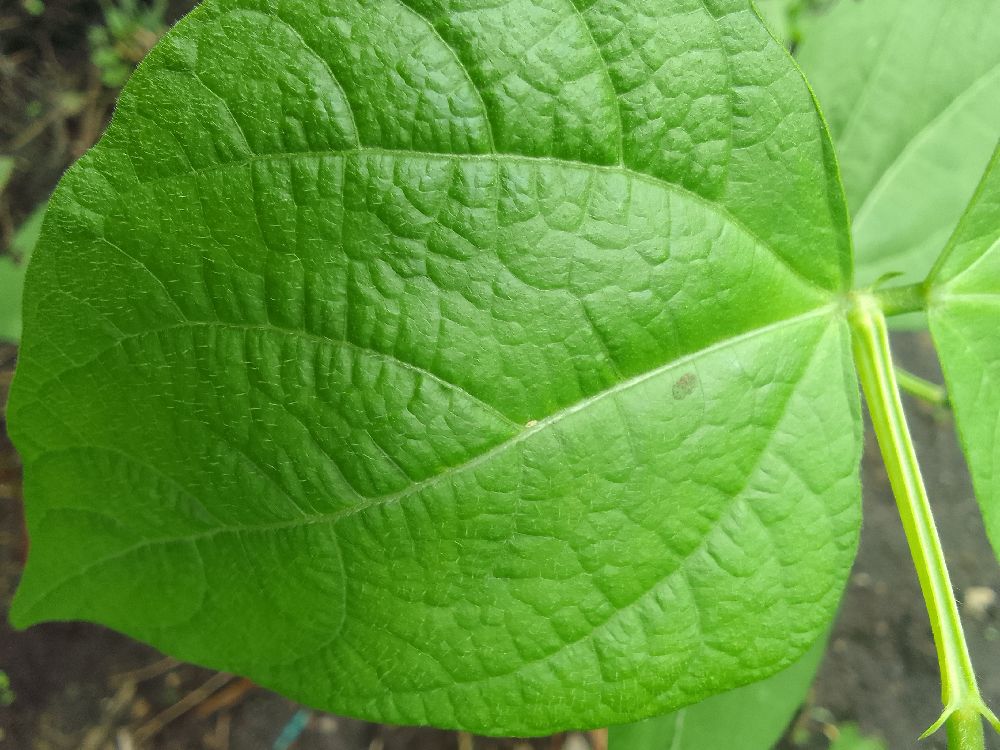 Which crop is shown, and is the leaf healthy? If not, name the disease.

common bean, healthy
